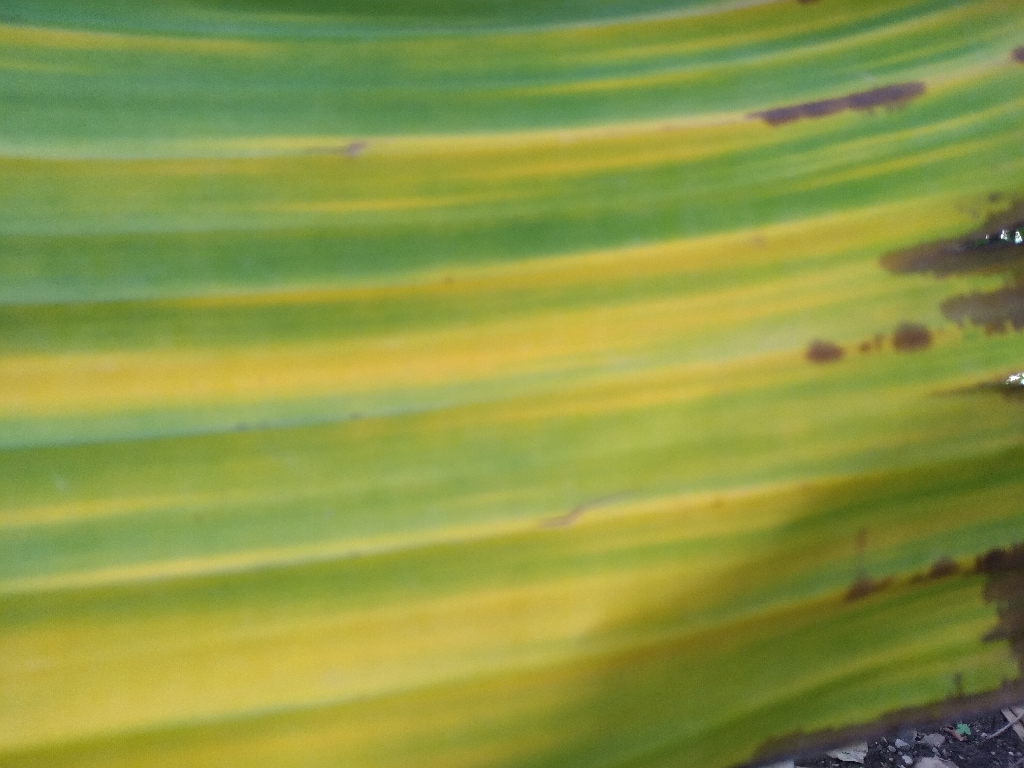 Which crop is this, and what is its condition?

banana, fusarium wilt race 1
